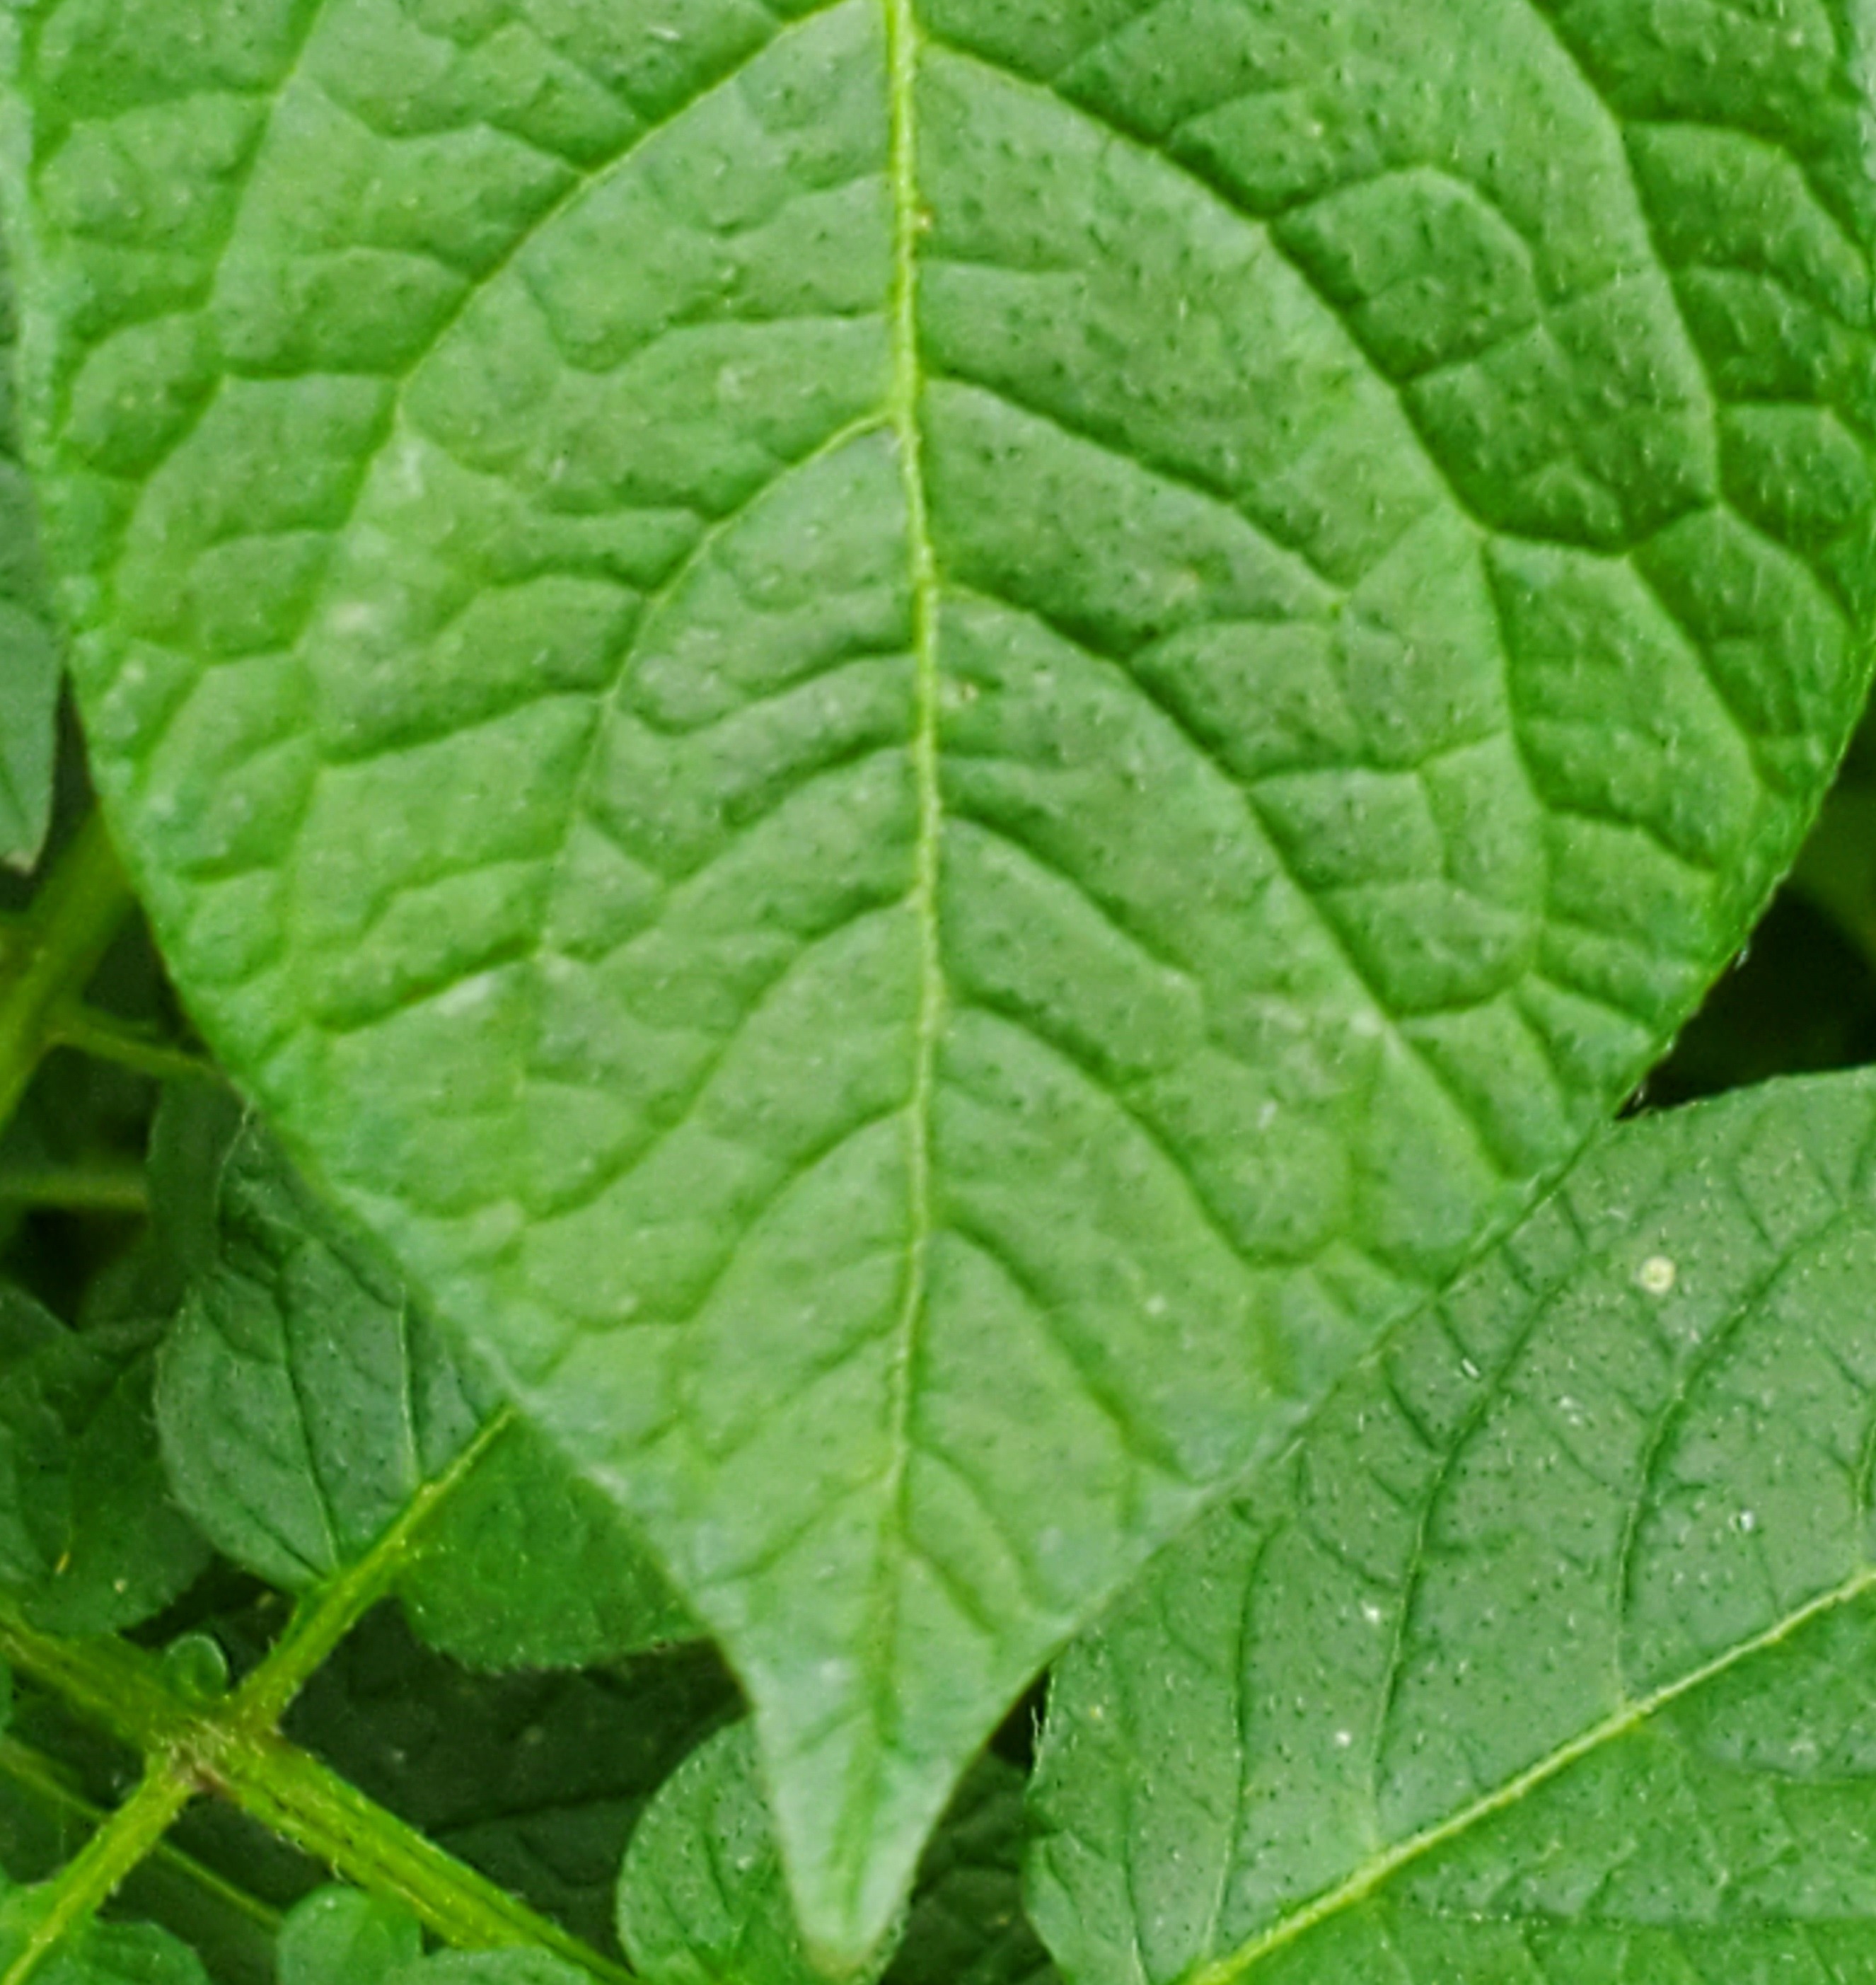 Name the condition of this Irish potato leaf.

healthy
